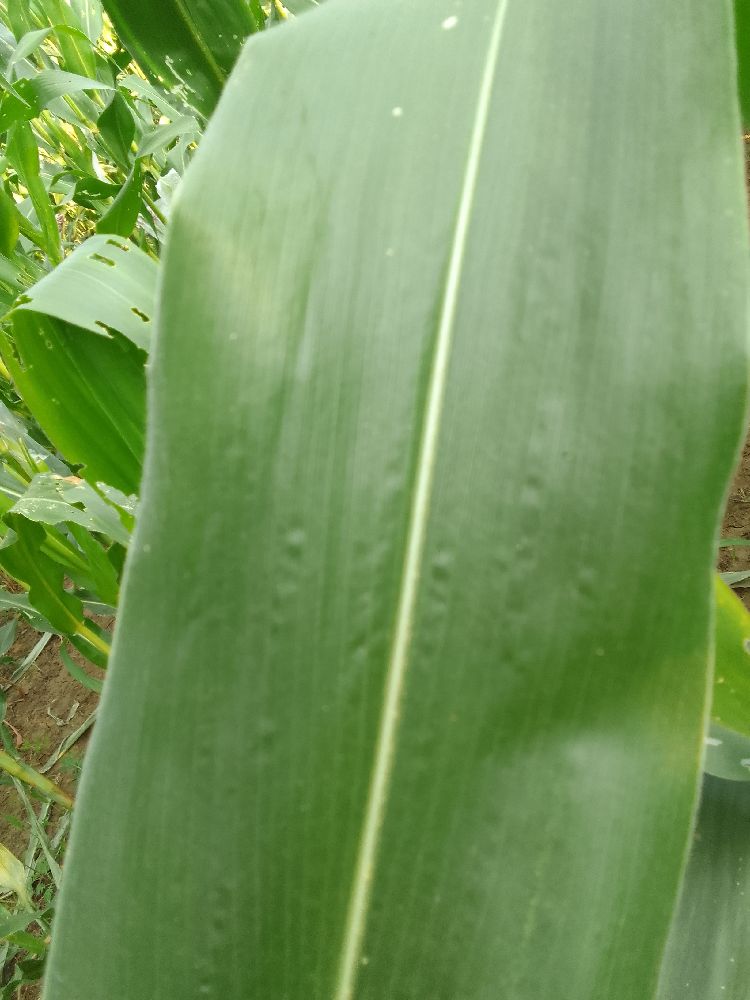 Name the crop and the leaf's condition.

maize, healthy
